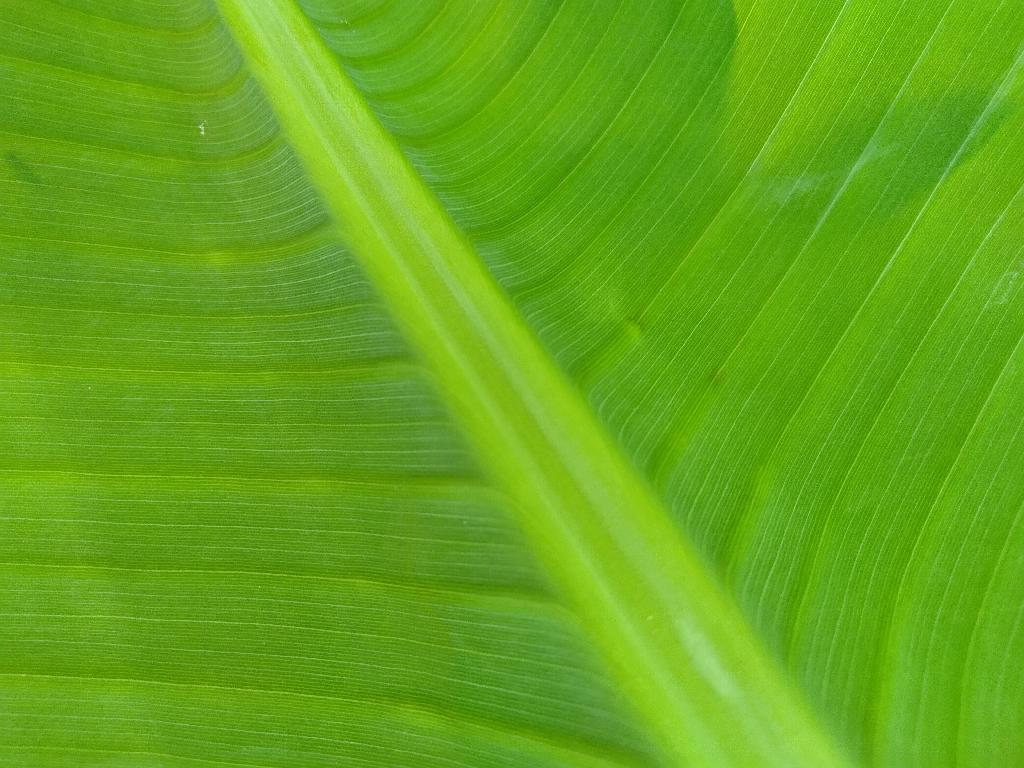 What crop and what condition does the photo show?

banana, healthy
